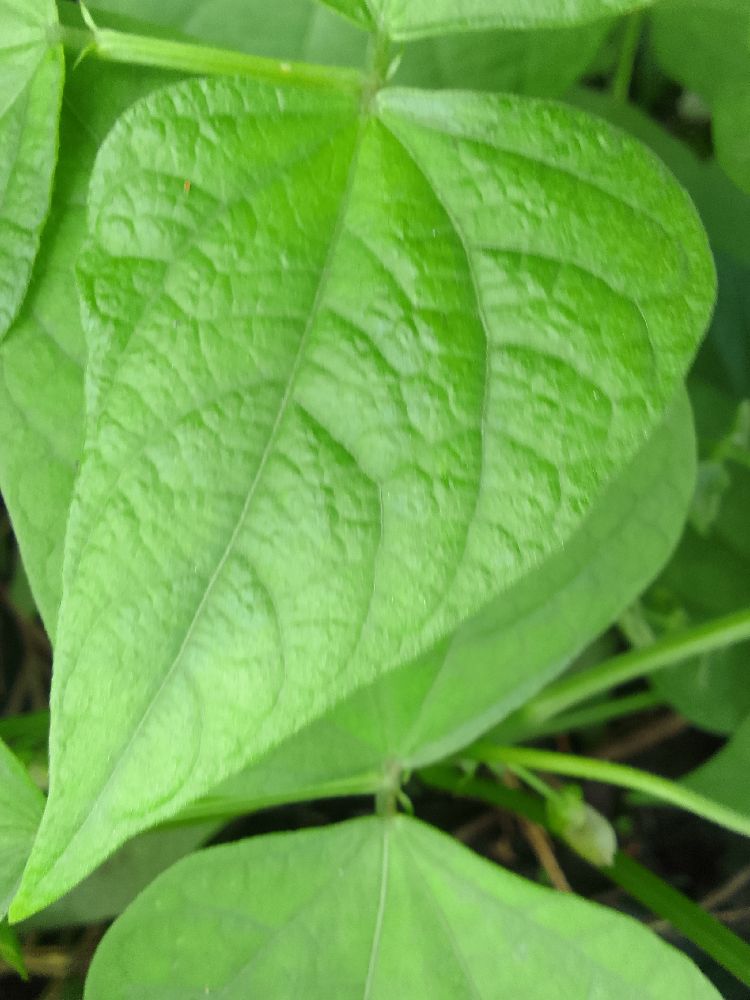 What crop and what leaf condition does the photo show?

common bean, healthy
